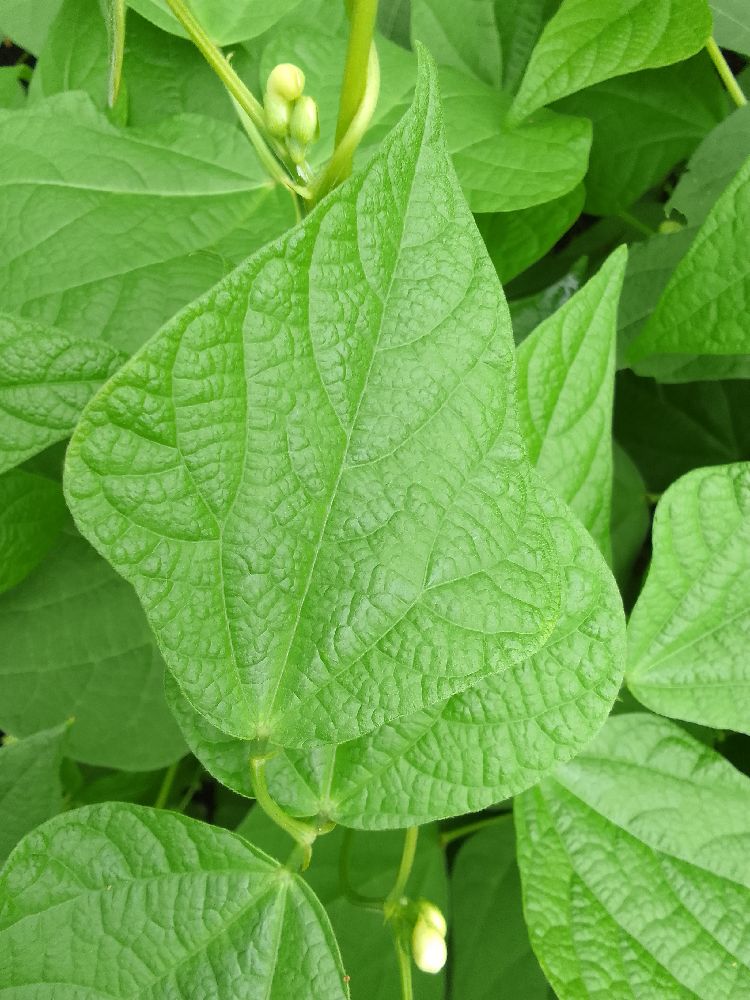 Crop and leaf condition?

common bean, healthy
